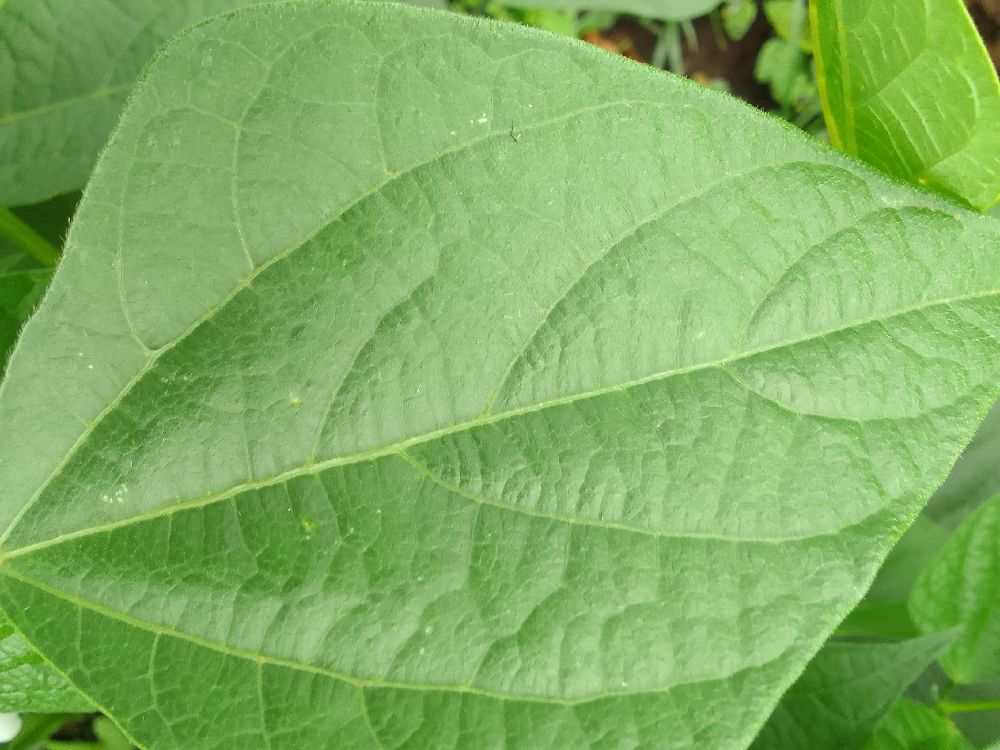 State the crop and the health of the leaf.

common bean, healthy
